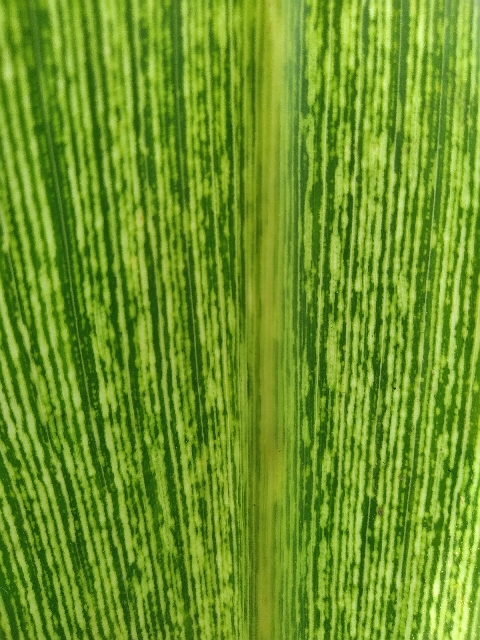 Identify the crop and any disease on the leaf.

maize, maize streak virus
